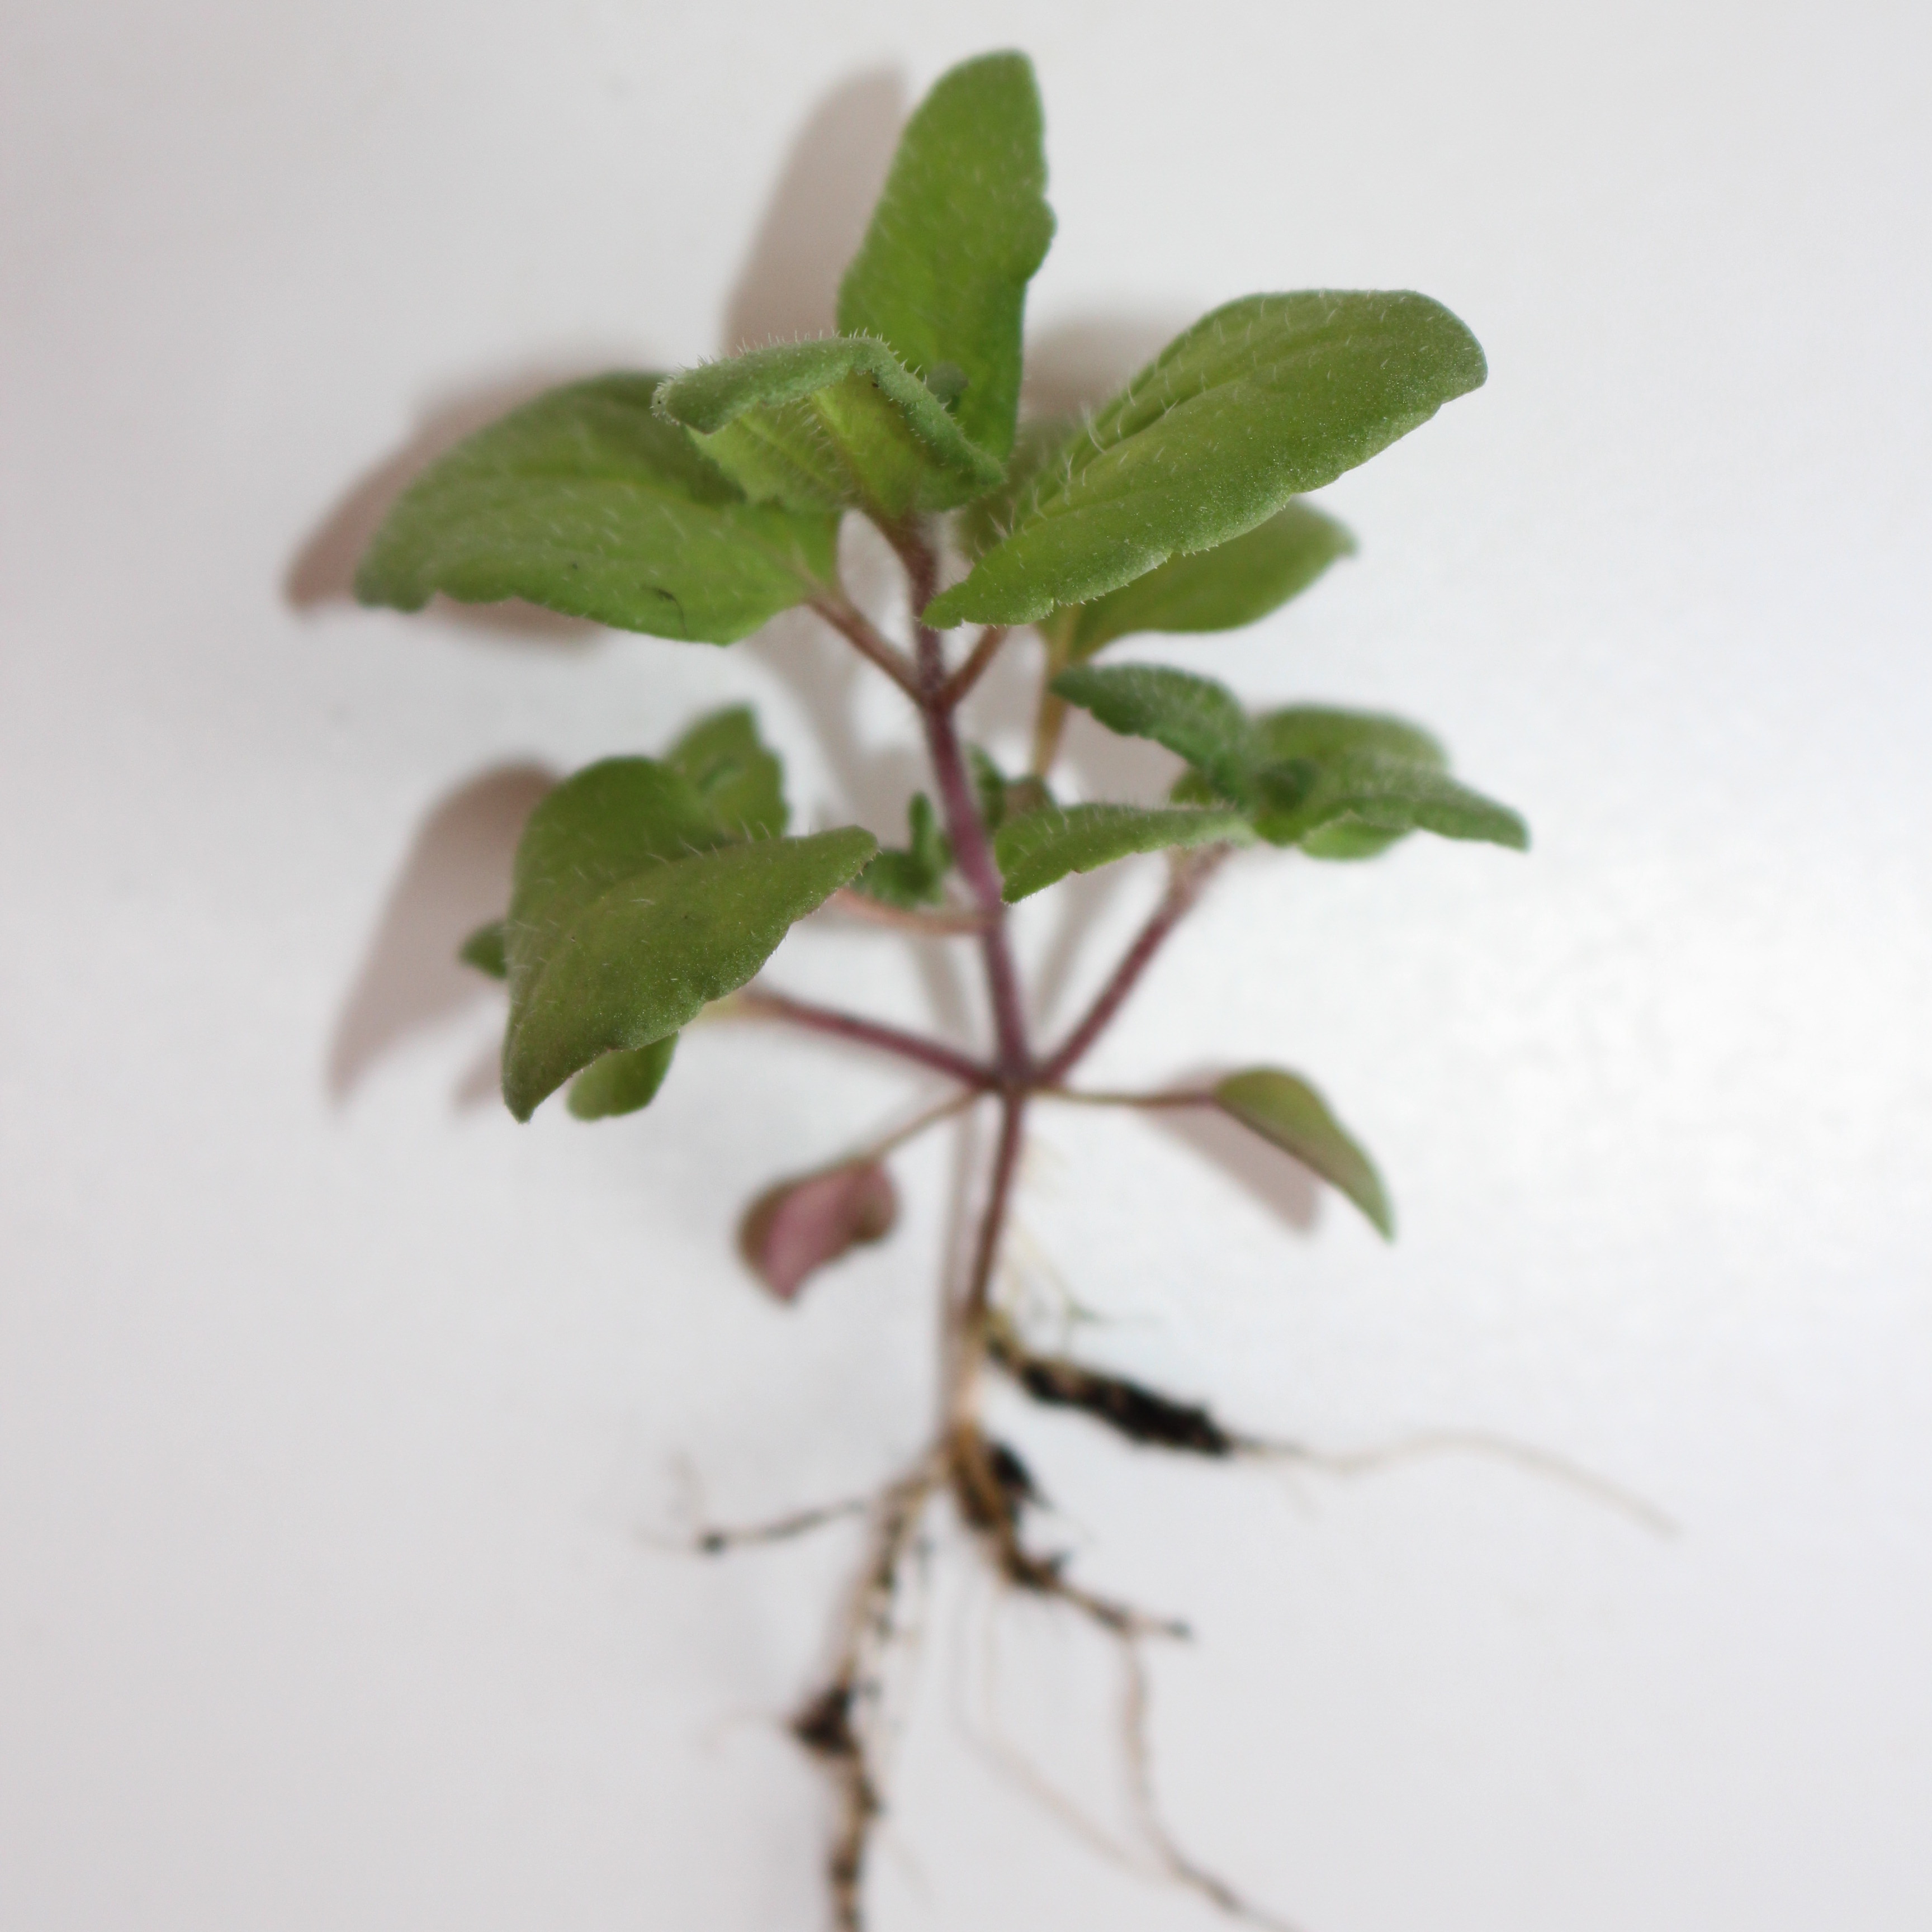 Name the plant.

Veronica persica
